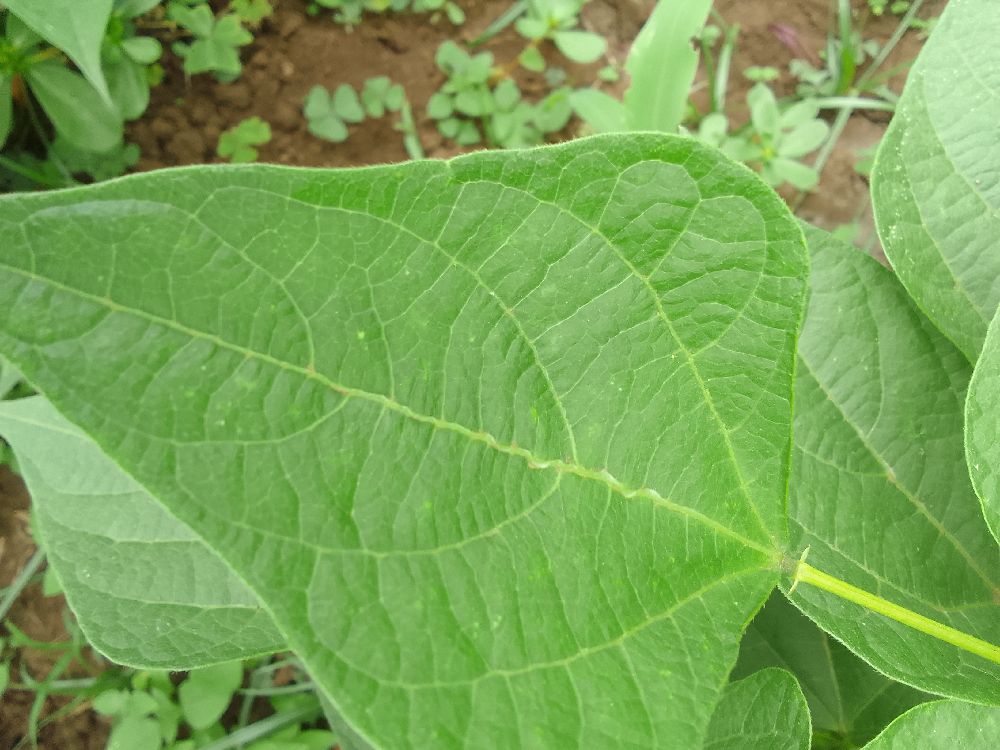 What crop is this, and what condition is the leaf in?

common bean, healthy
